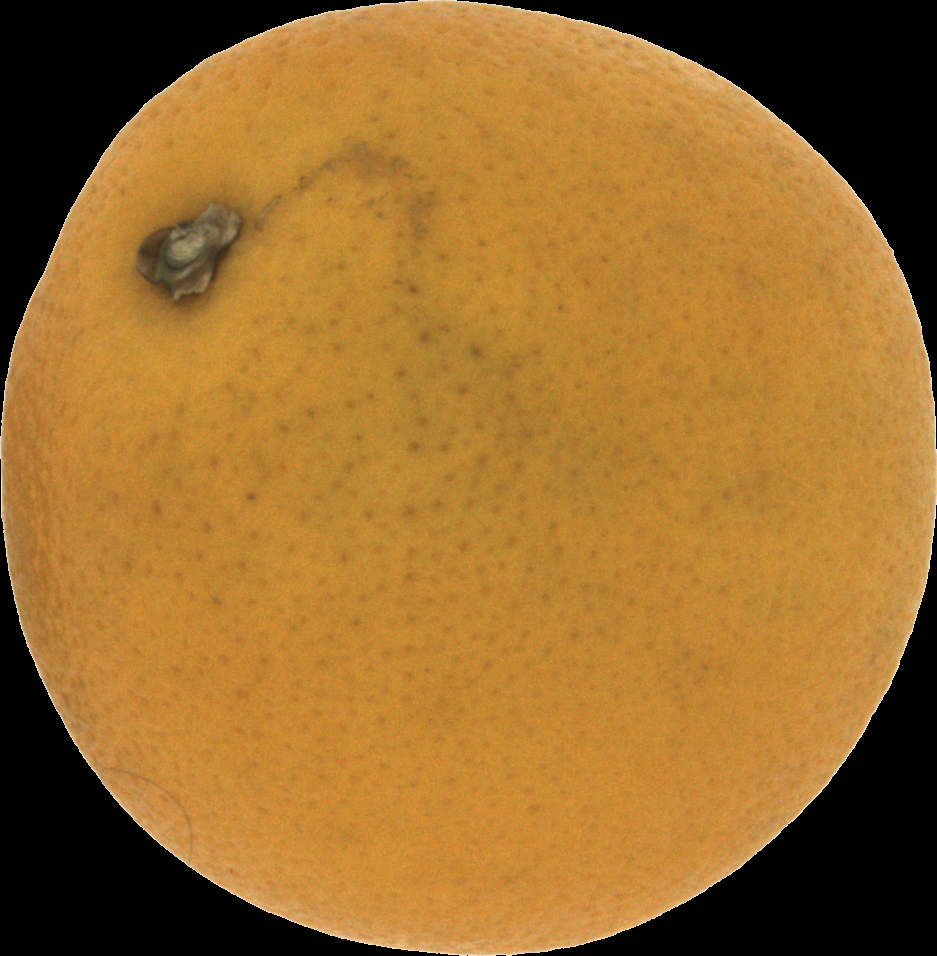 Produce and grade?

orange, bad
